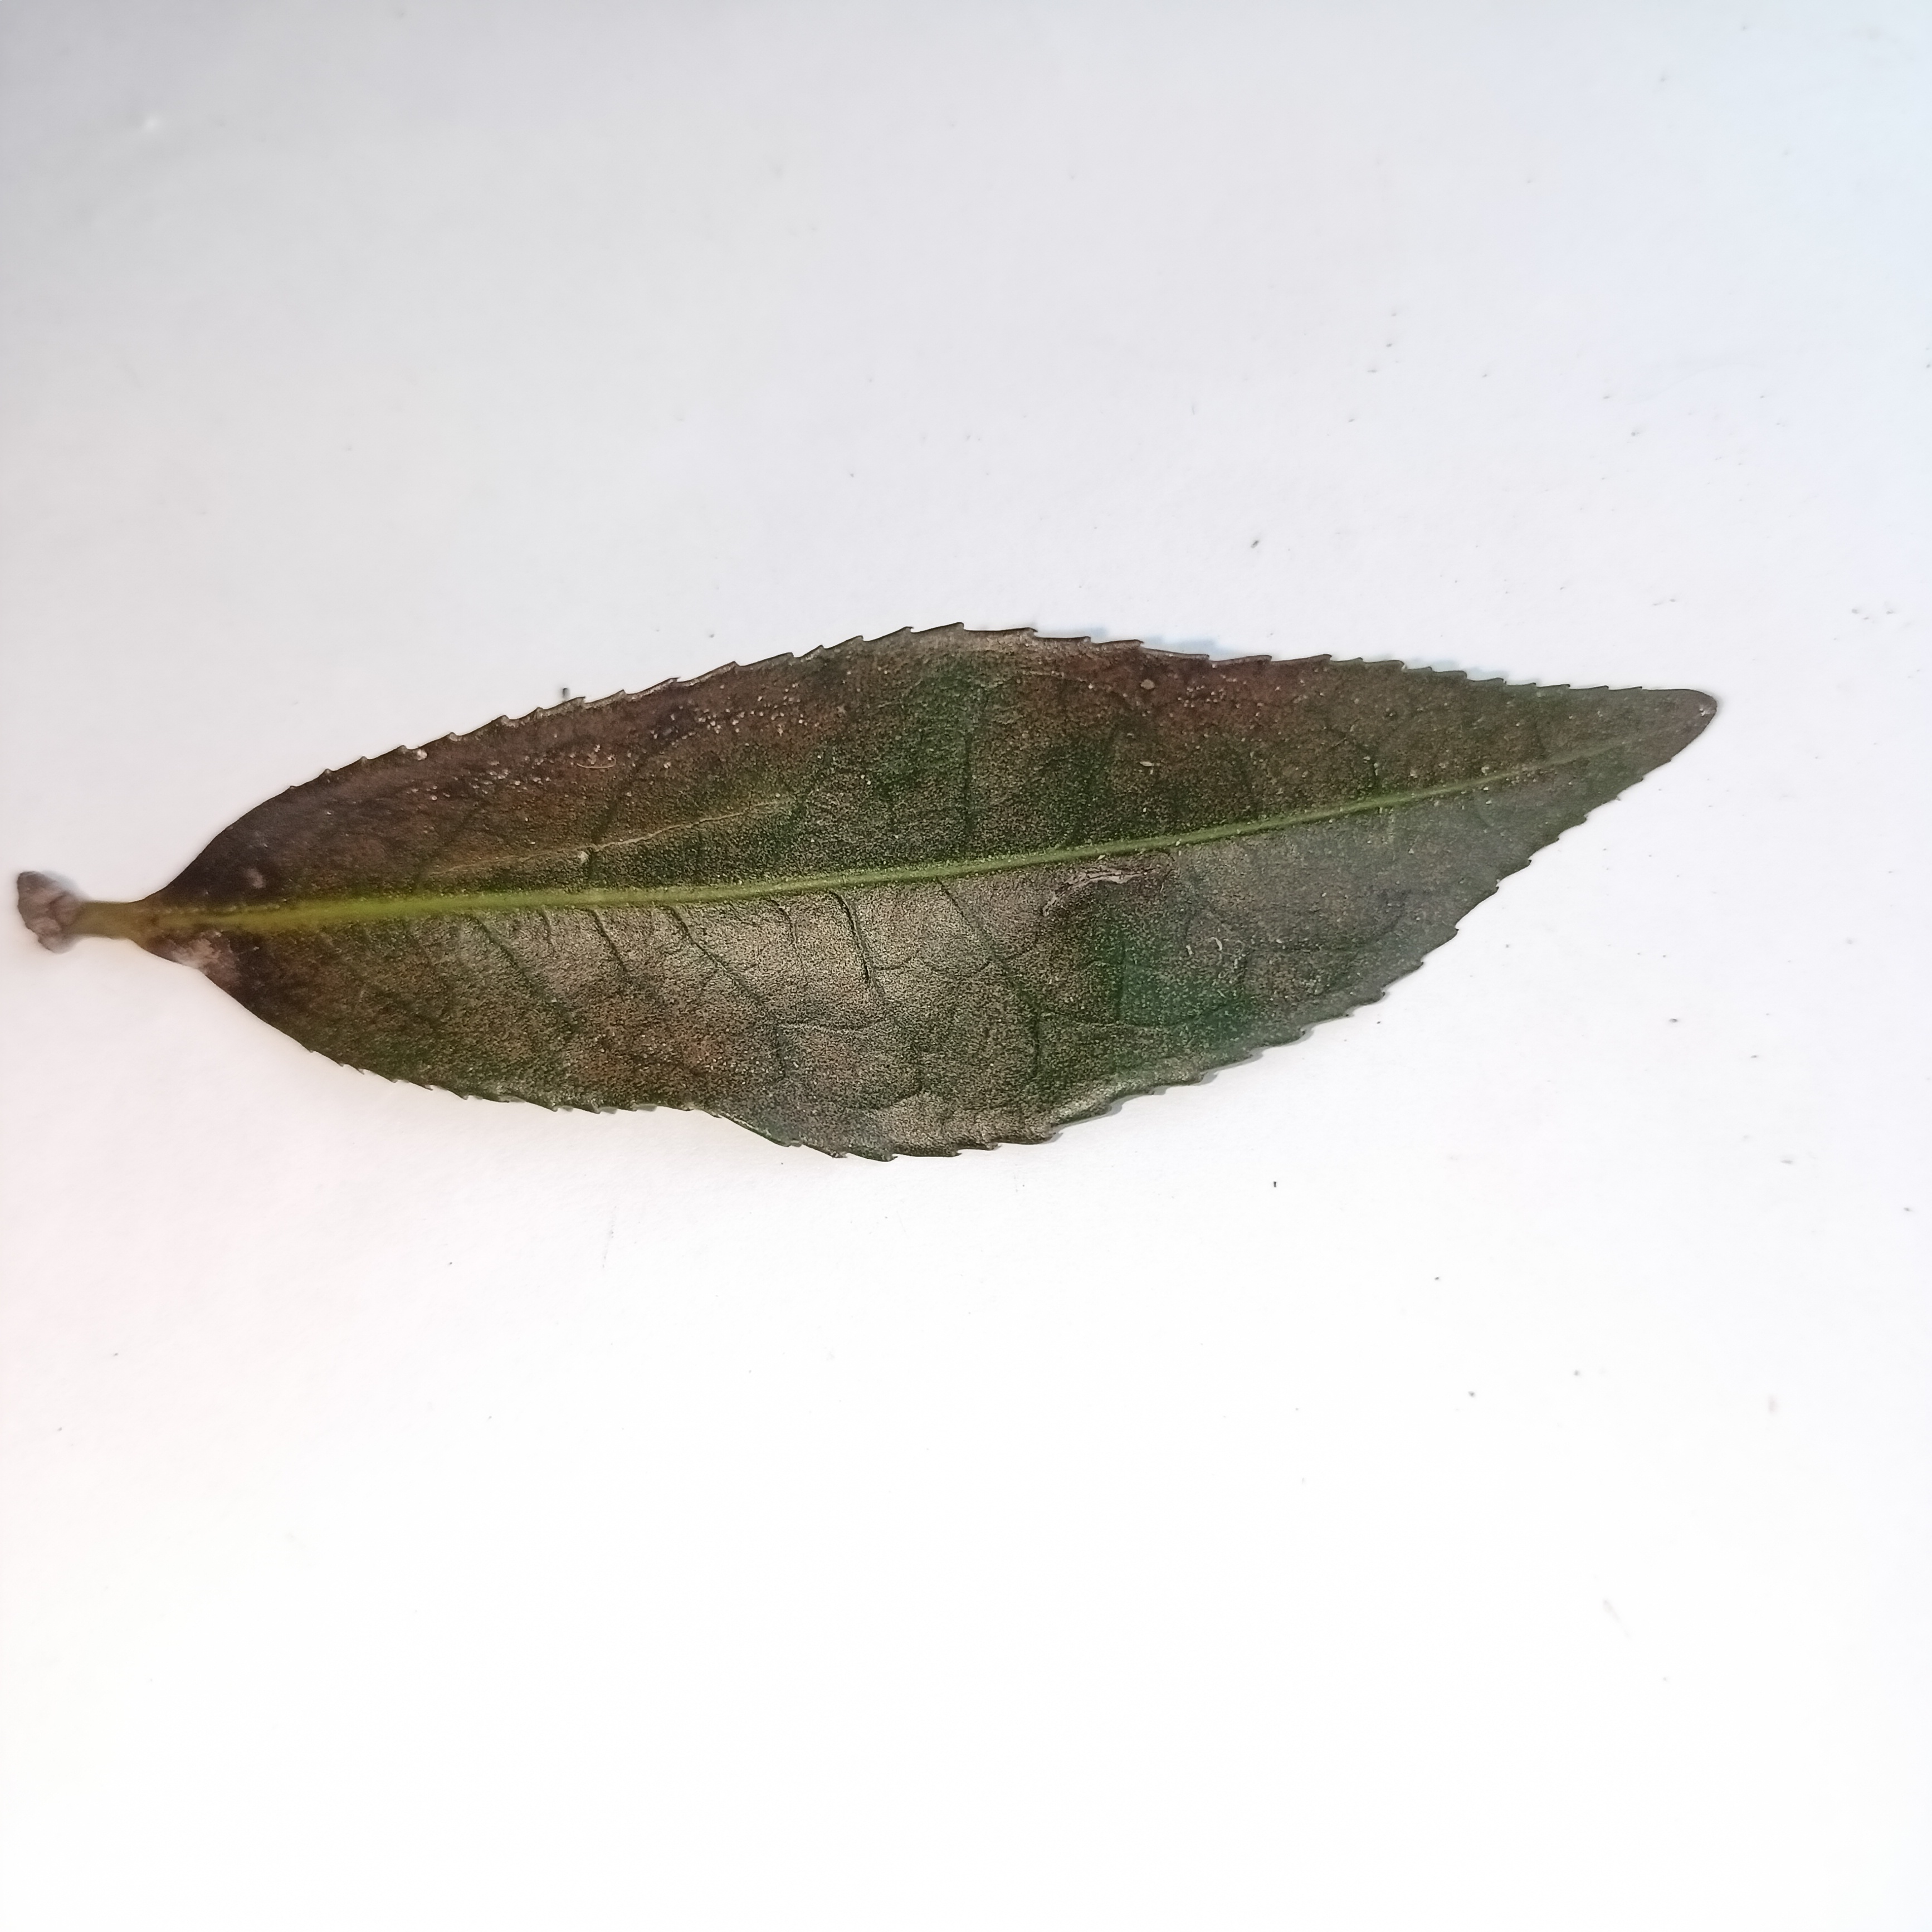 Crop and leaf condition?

tea, red rust
